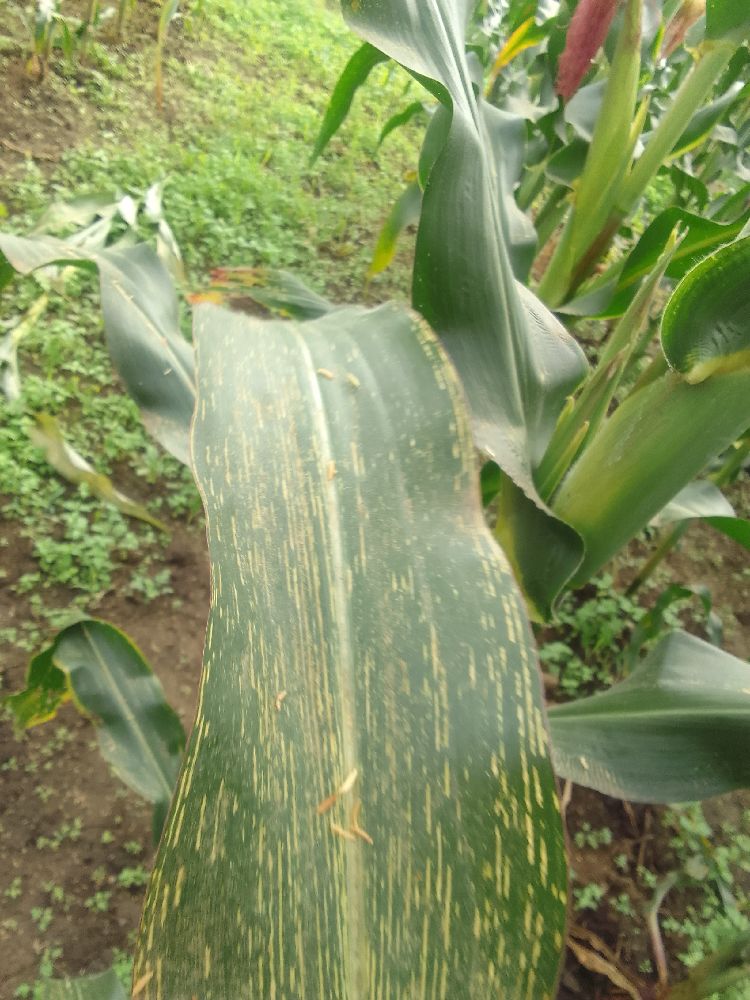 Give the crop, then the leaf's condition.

maize, maize streak virus
